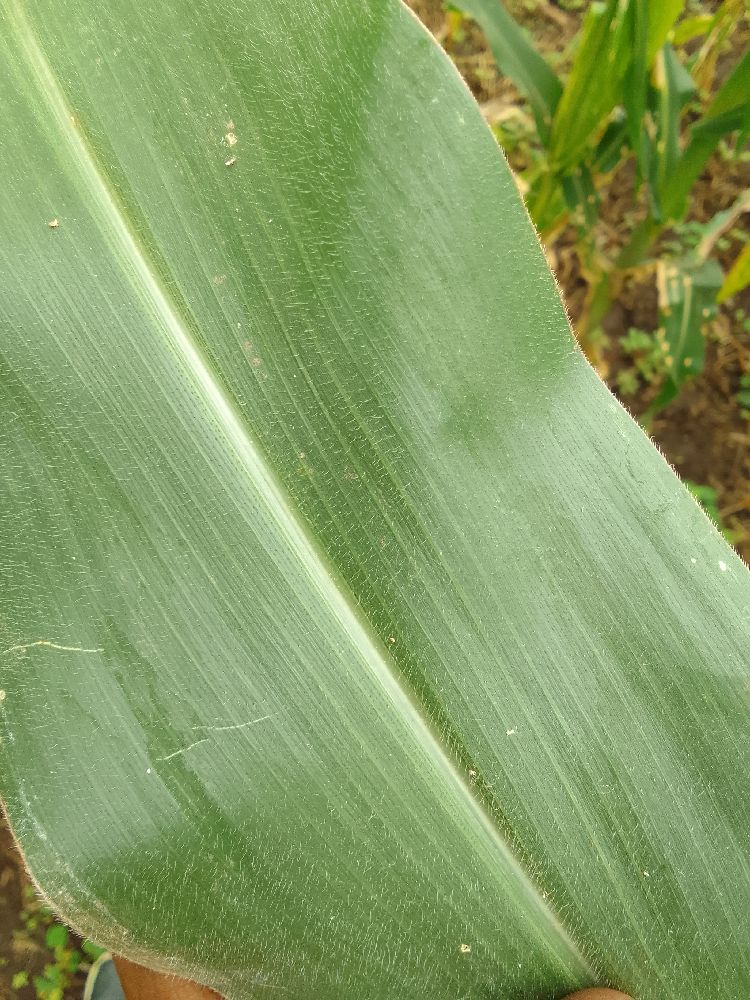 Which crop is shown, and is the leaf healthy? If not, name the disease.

maize, healthy
